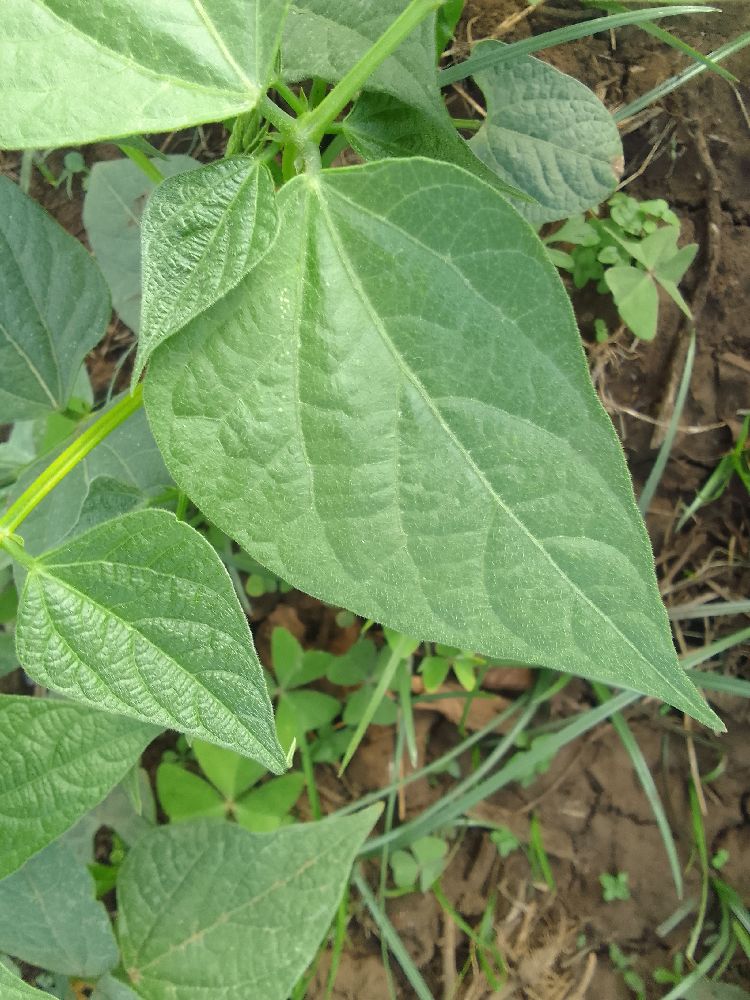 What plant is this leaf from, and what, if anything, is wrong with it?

common bean, healthy
